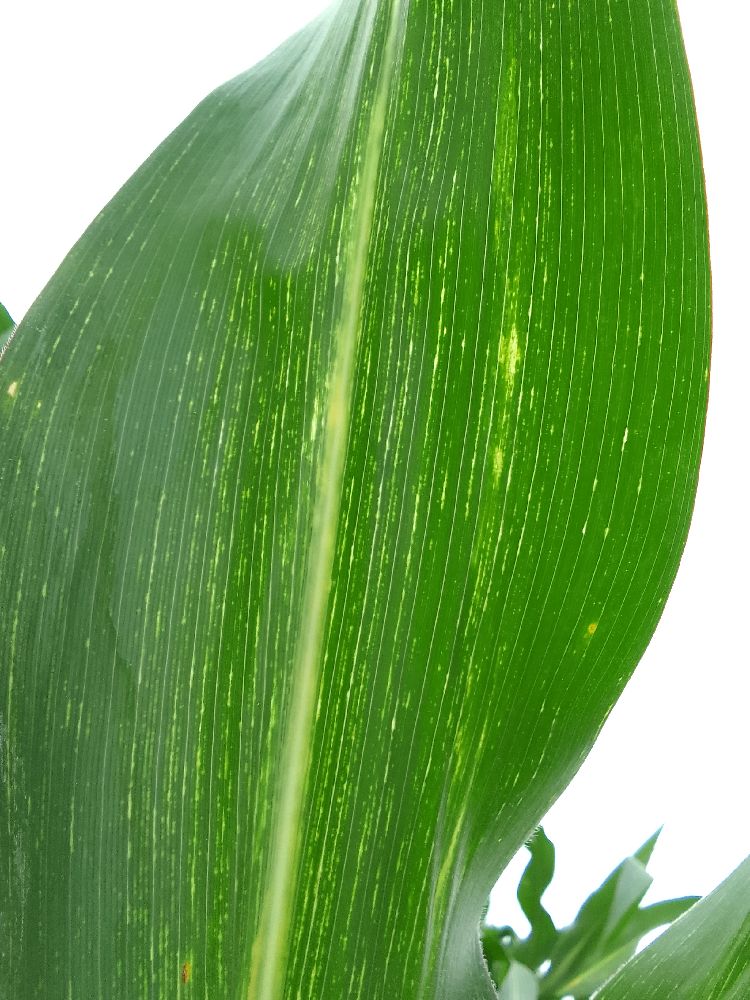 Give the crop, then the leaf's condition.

maize, maize streak virus
